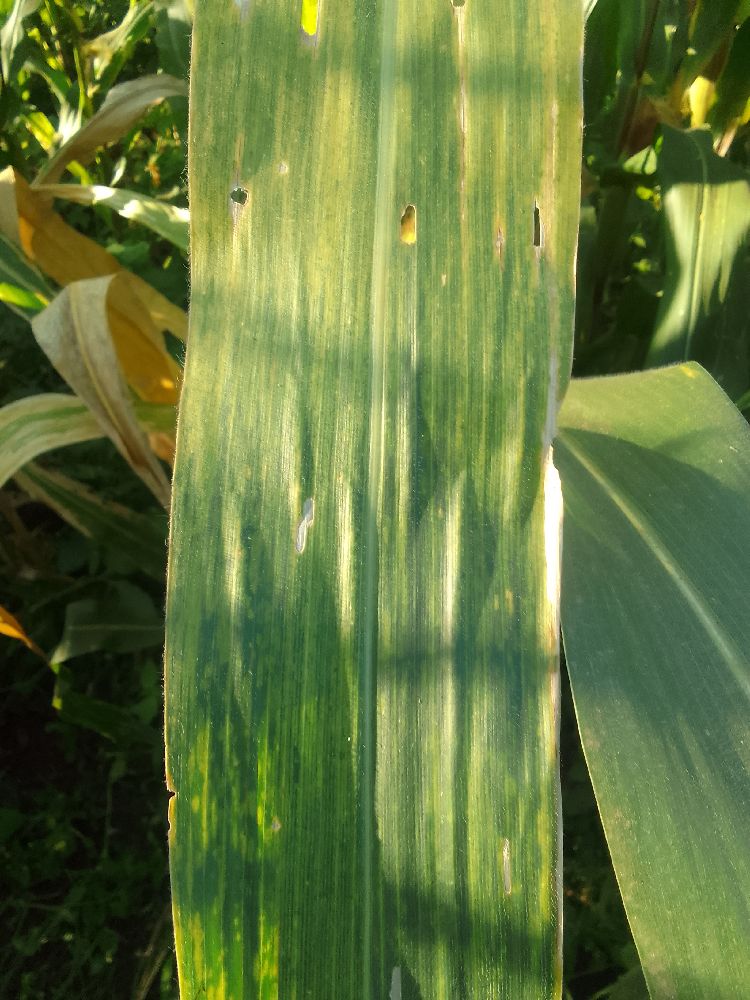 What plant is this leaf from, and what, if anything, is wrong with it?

maize, maize lethal necrosis
